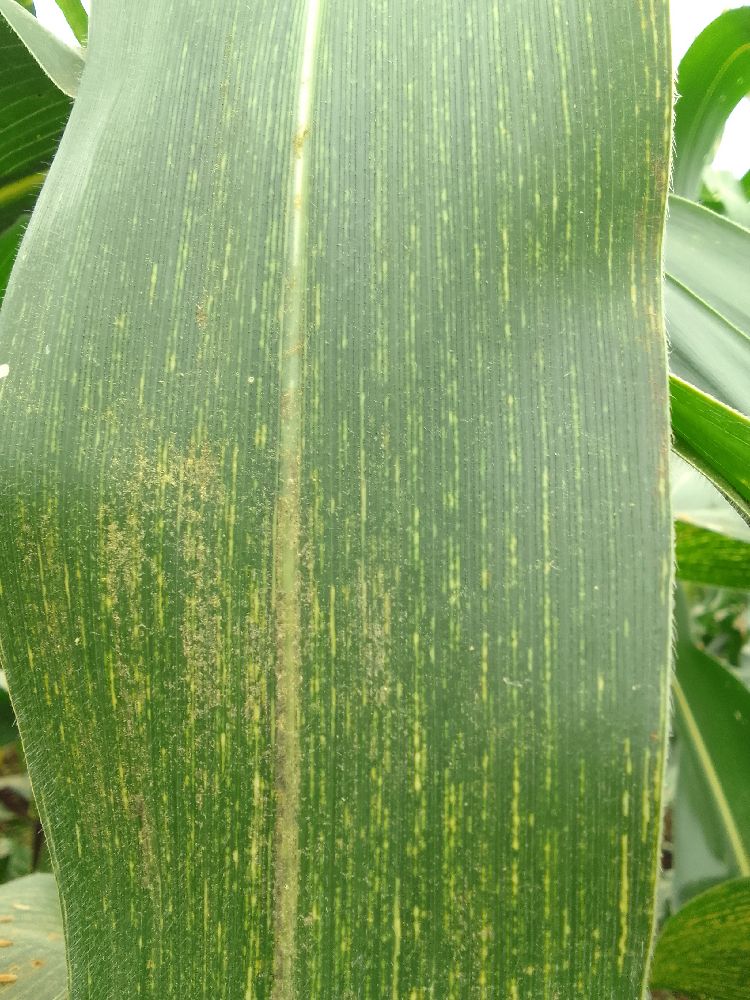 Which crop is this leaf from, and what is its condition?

maize, maize streak virus
